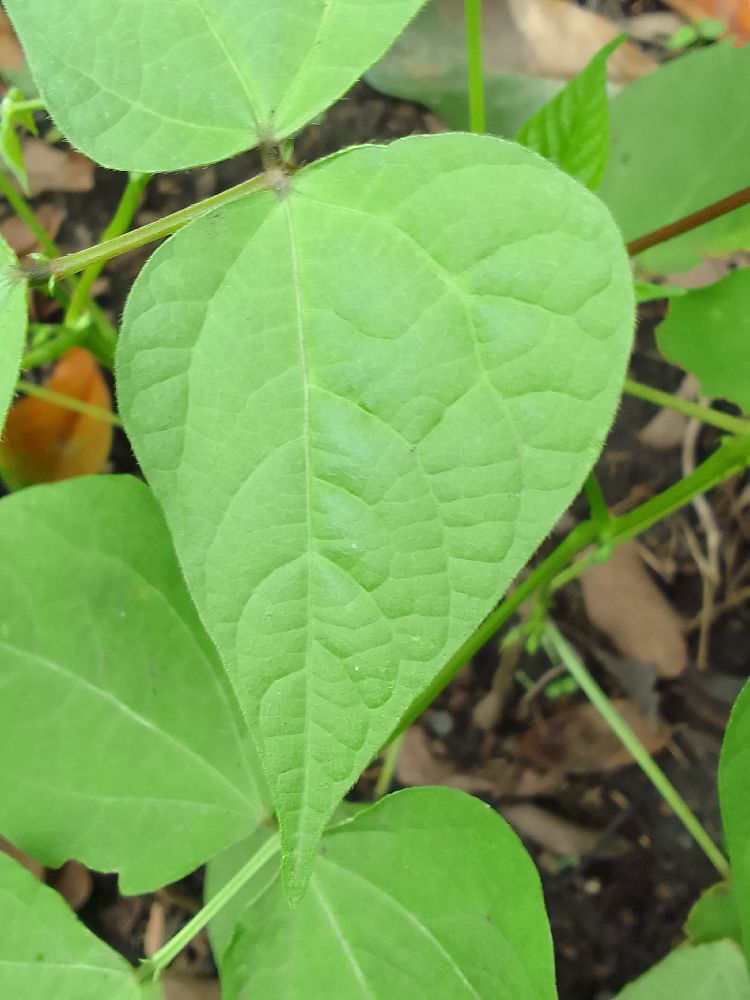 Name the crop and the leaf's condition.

common bean, healthy
